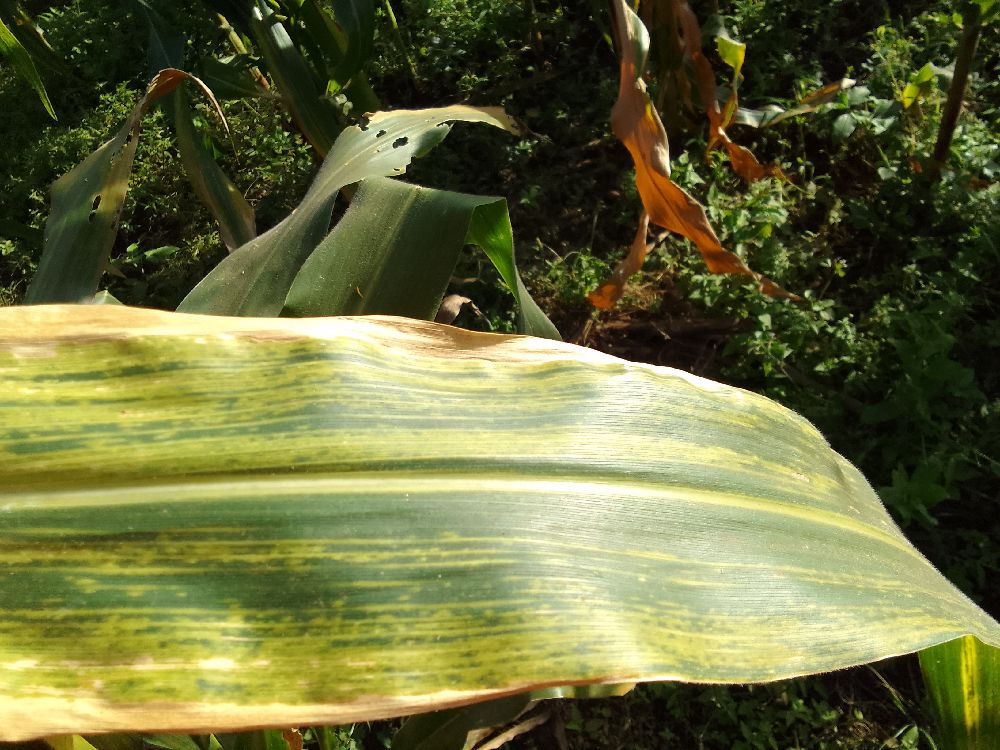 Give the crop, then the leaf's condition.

maize, maize lethal necrosis
